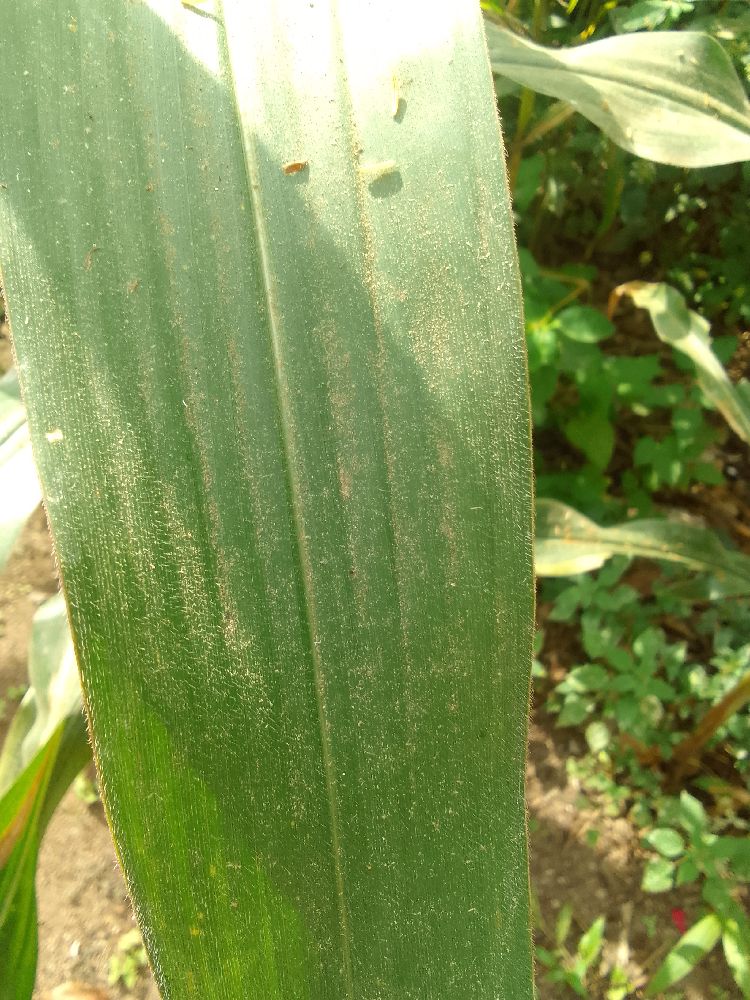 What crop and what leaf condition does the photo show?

maize, healthy
